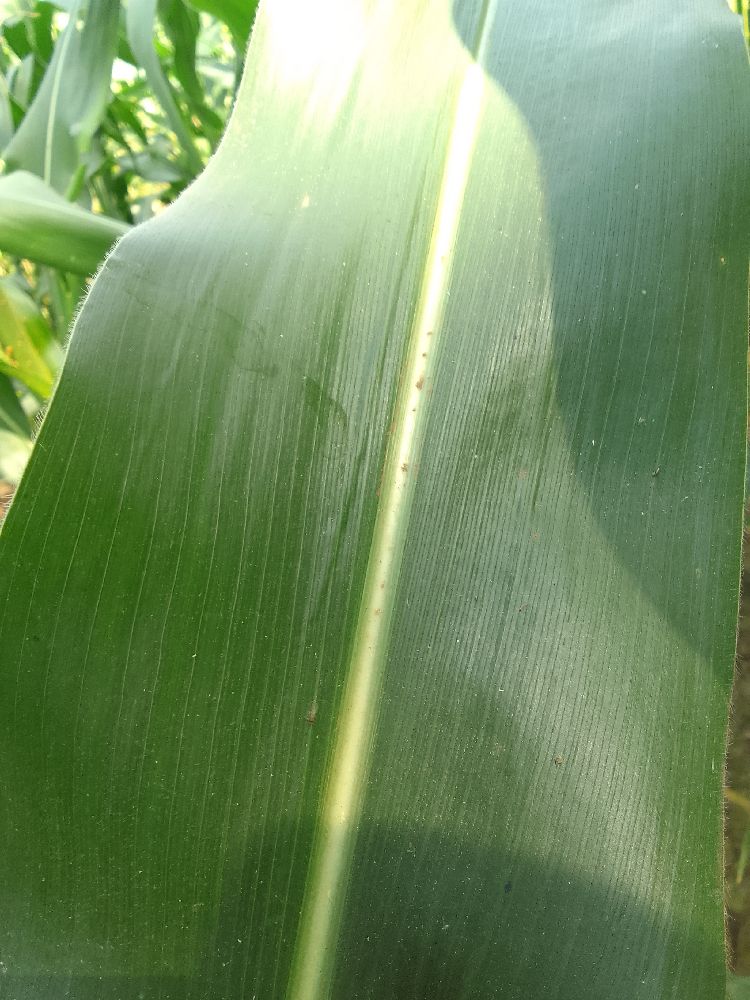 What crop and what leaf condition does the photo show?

maize, healthy
